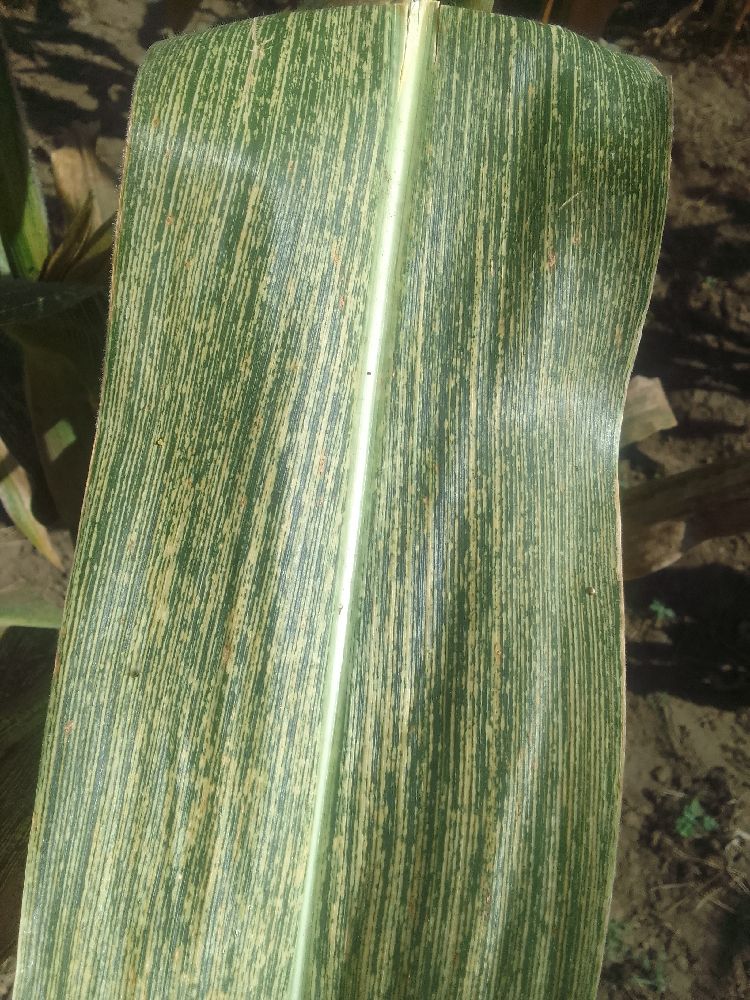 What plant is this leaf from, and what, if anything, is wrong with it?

maize, maize streak virus
